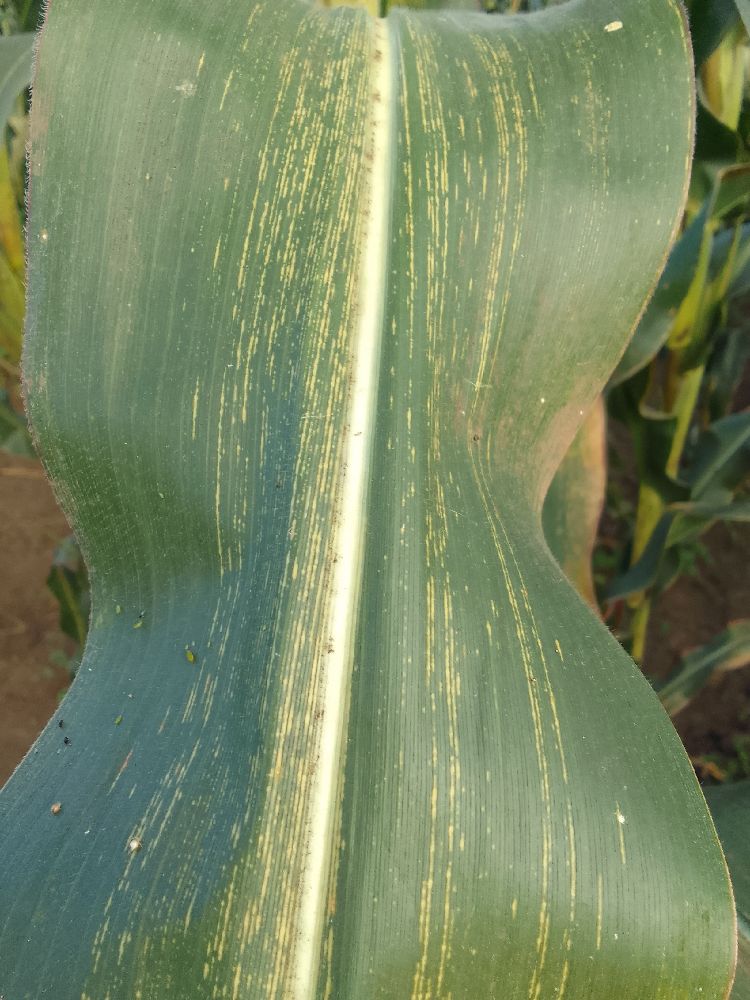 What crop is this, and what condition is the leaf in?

maize, maize streak virus
